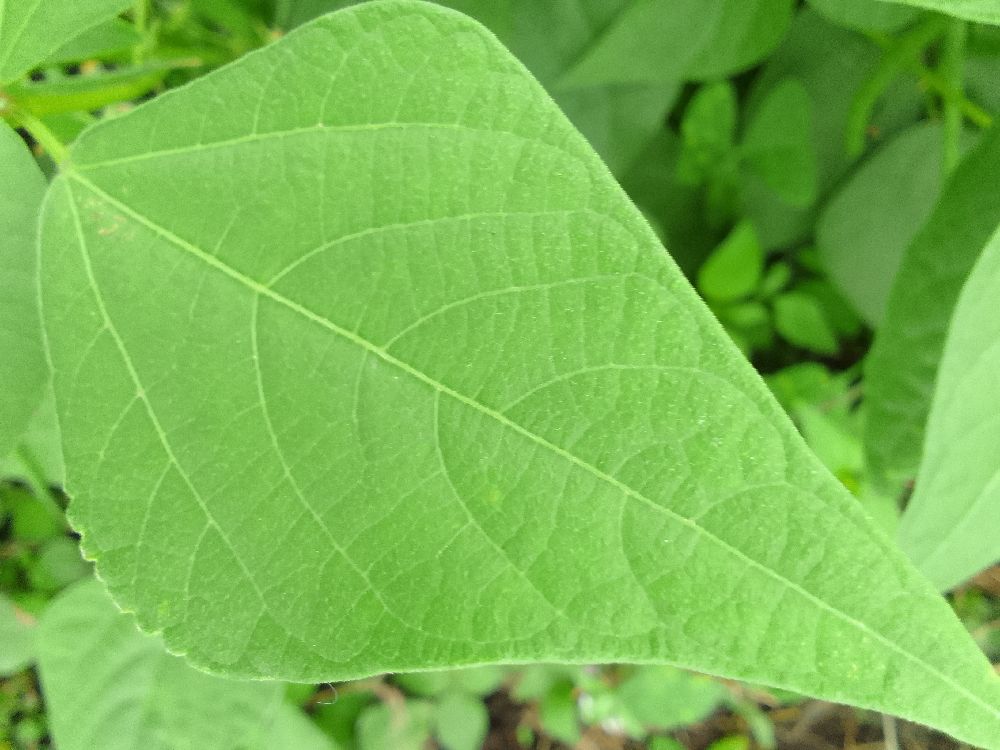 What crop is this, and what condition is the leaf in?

common bean, healthy
